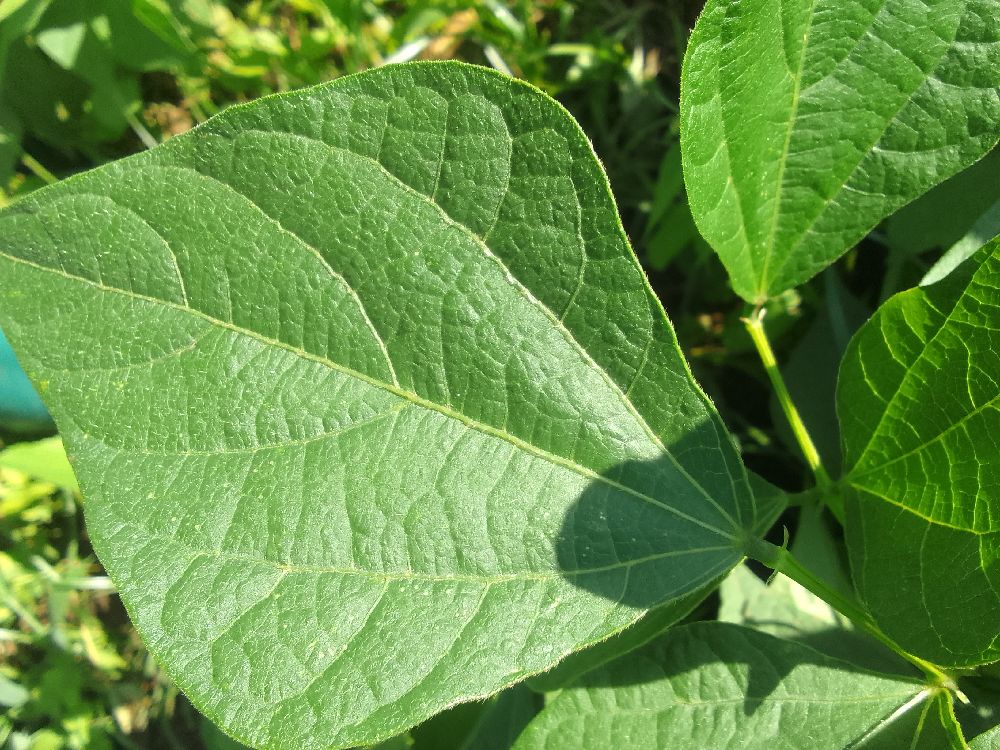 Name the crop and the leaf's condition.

common bean, healthy
